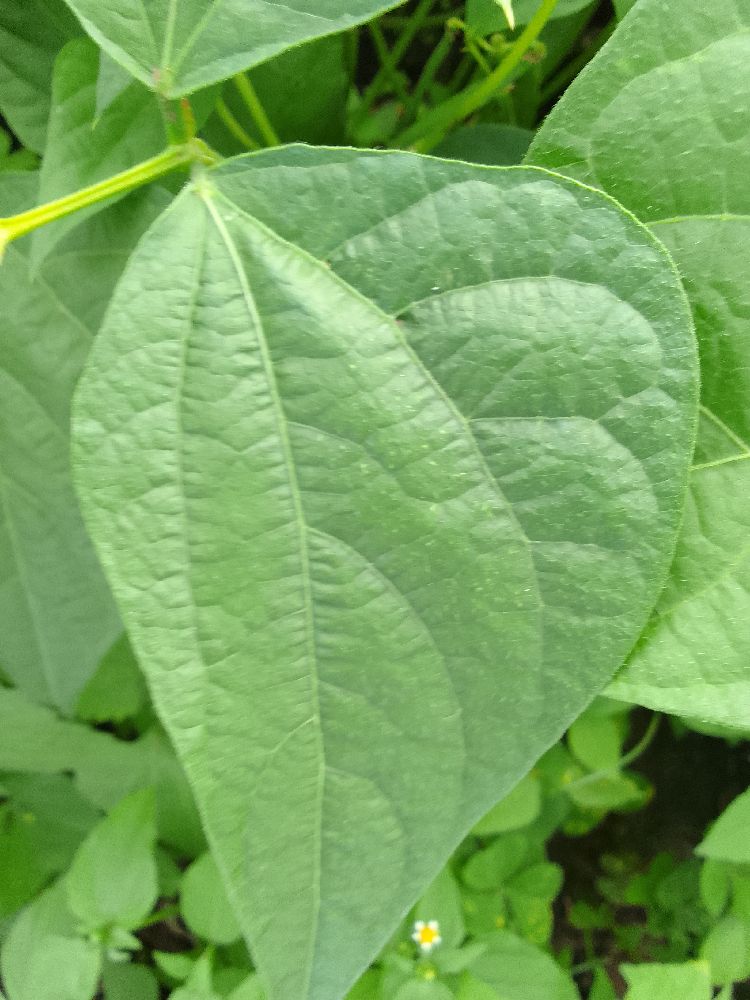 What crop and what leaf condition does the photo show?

common bean, healthy
